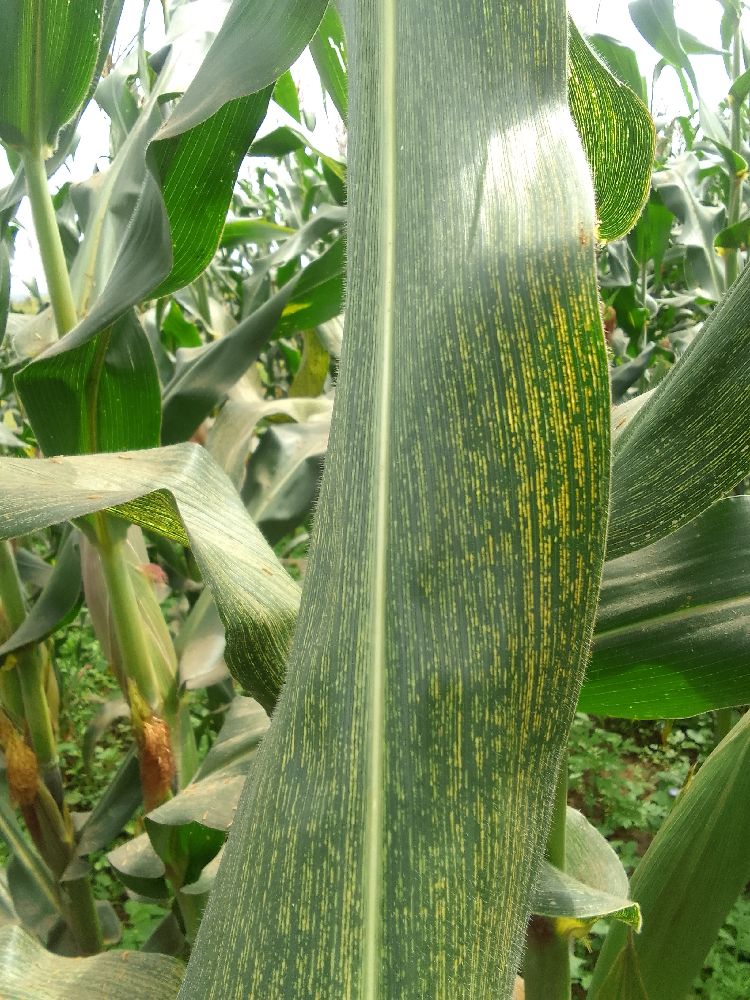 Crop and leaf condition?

maize, maize streak virus
